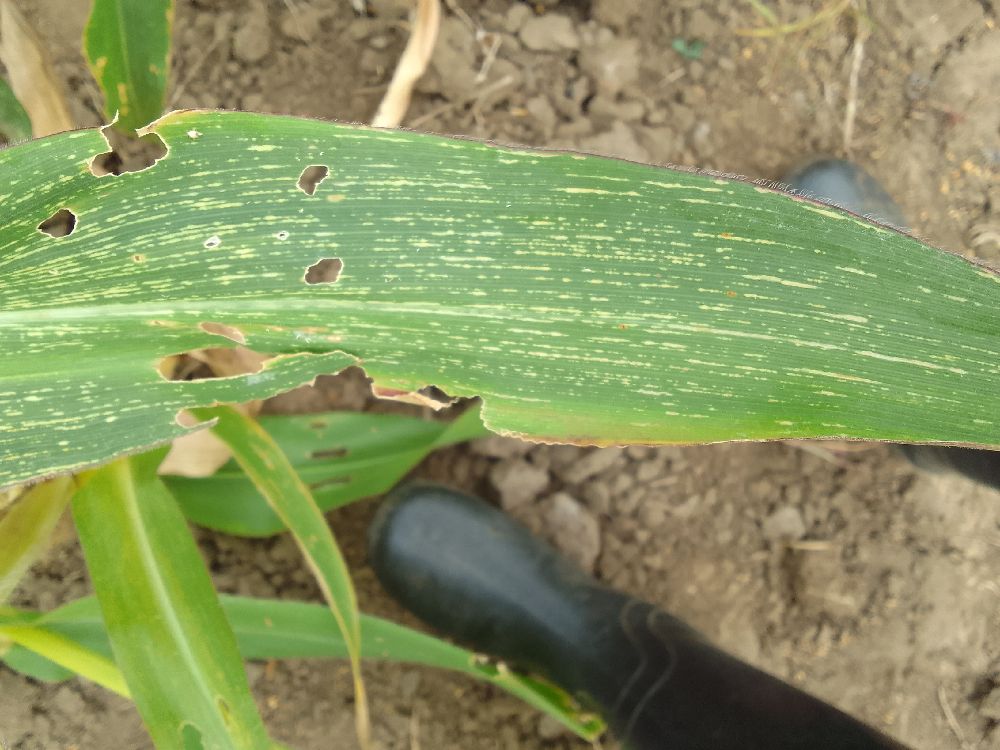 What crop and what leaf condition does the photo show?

maize, maize streak virus
